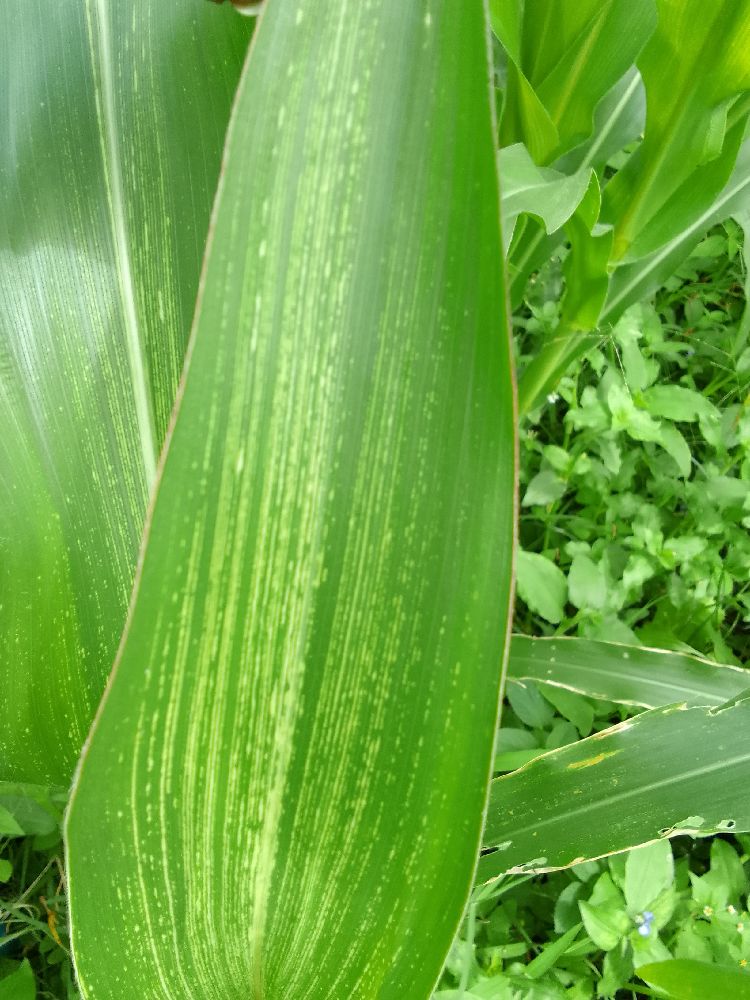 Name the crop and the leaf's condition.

maize, maize streak virus
